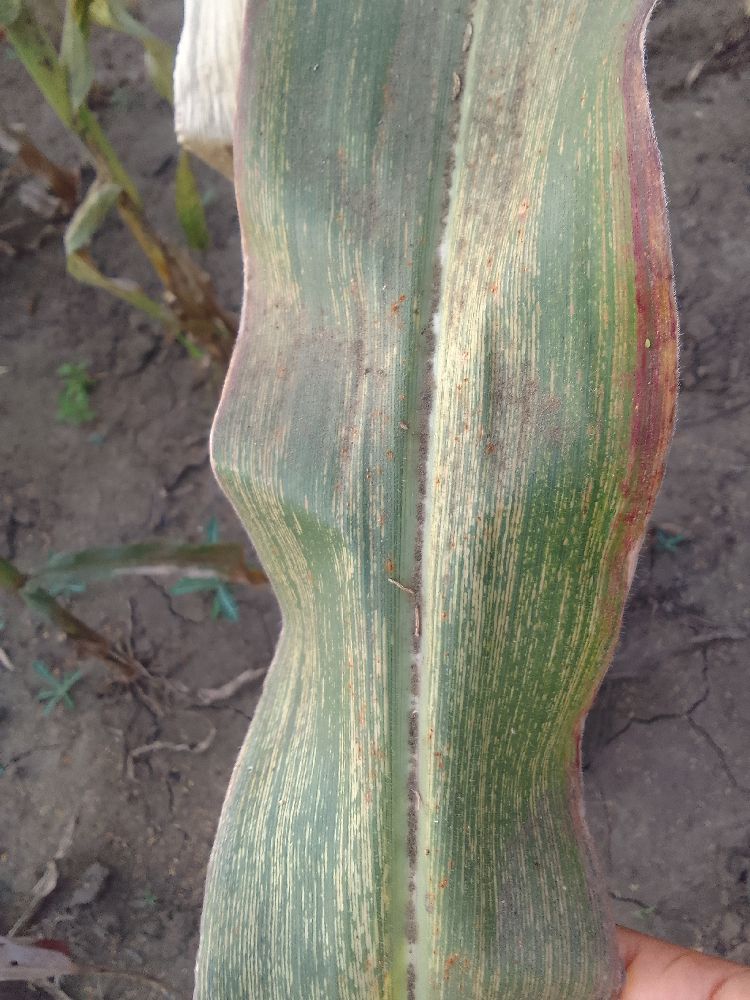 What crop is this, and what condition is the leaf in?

maize, maize streak virus
